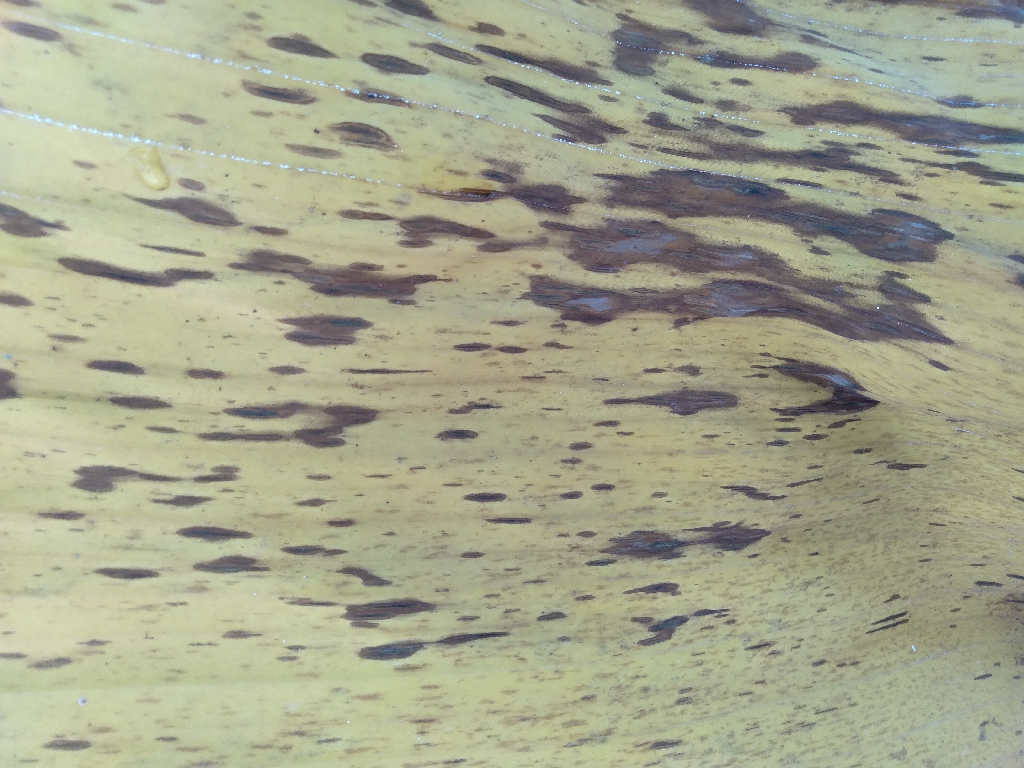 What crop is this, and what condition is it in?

banana, black sigatoka
